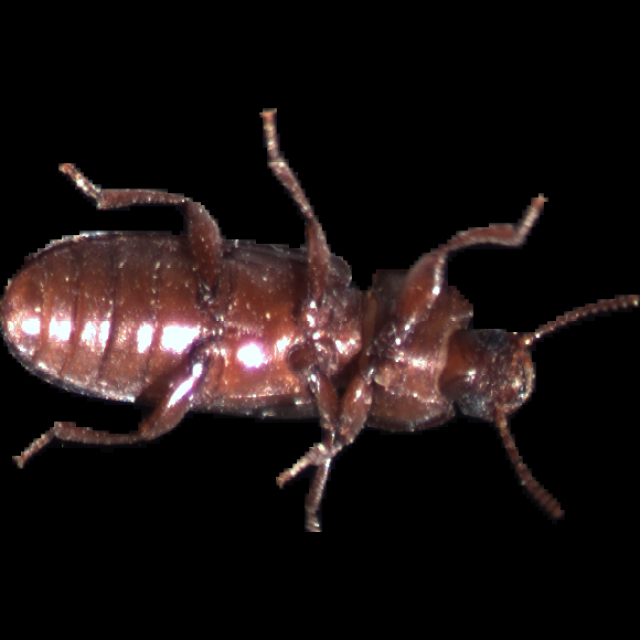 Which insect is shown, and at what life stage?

mealworm beetle
